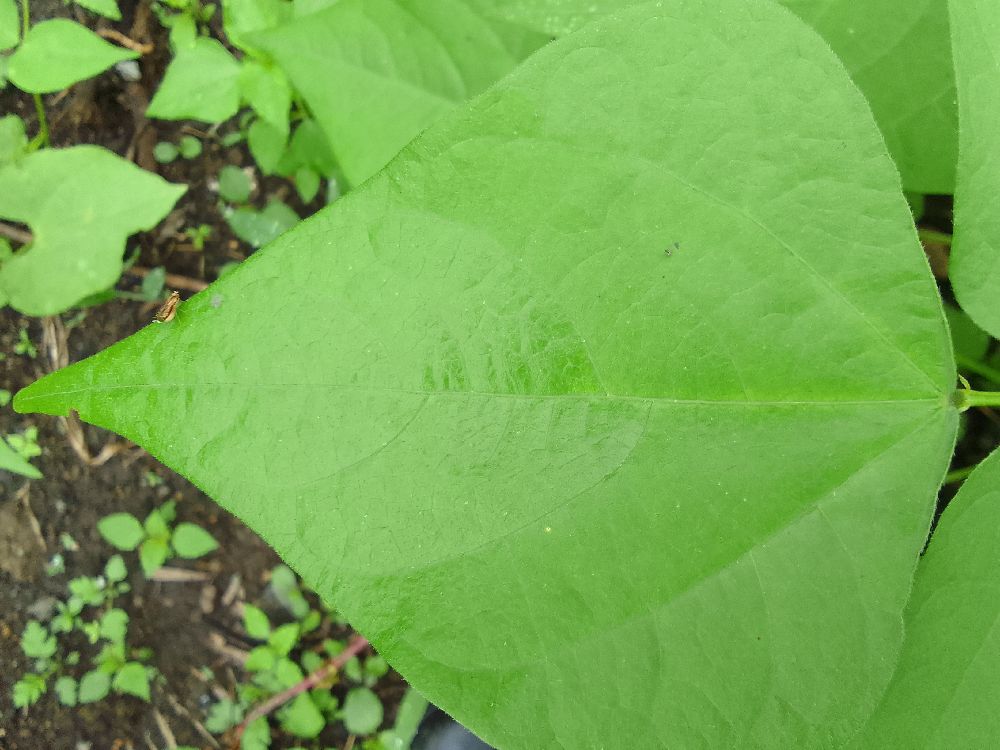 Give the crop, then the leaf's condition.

common bean, healthy
